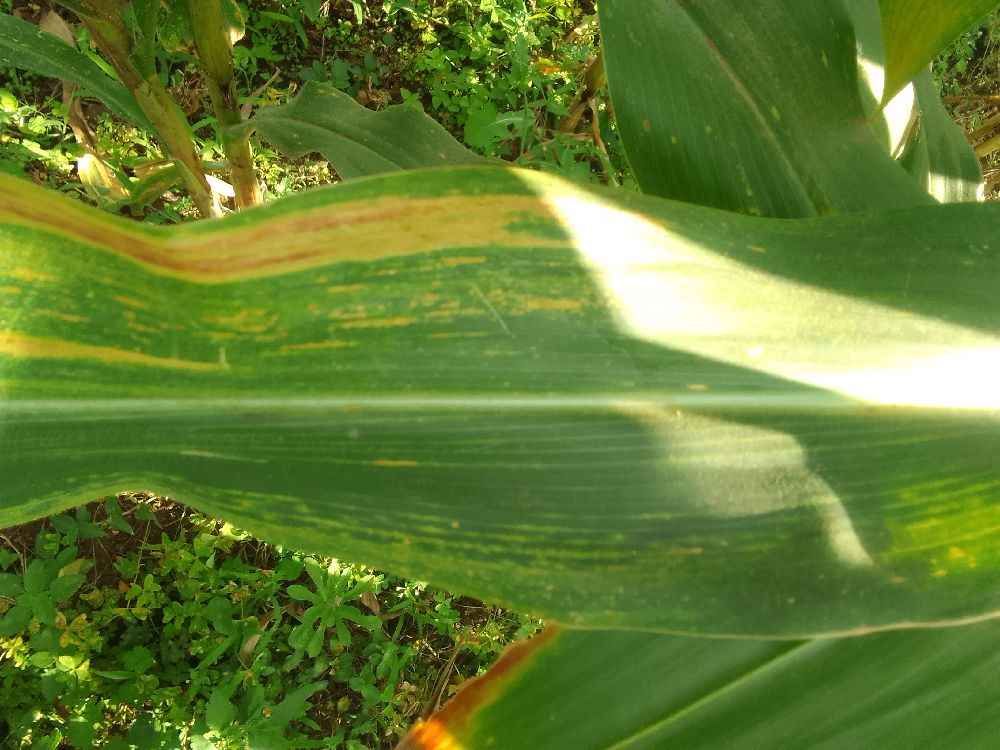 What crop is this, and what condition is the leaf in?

maize, maize lethal necrosis
